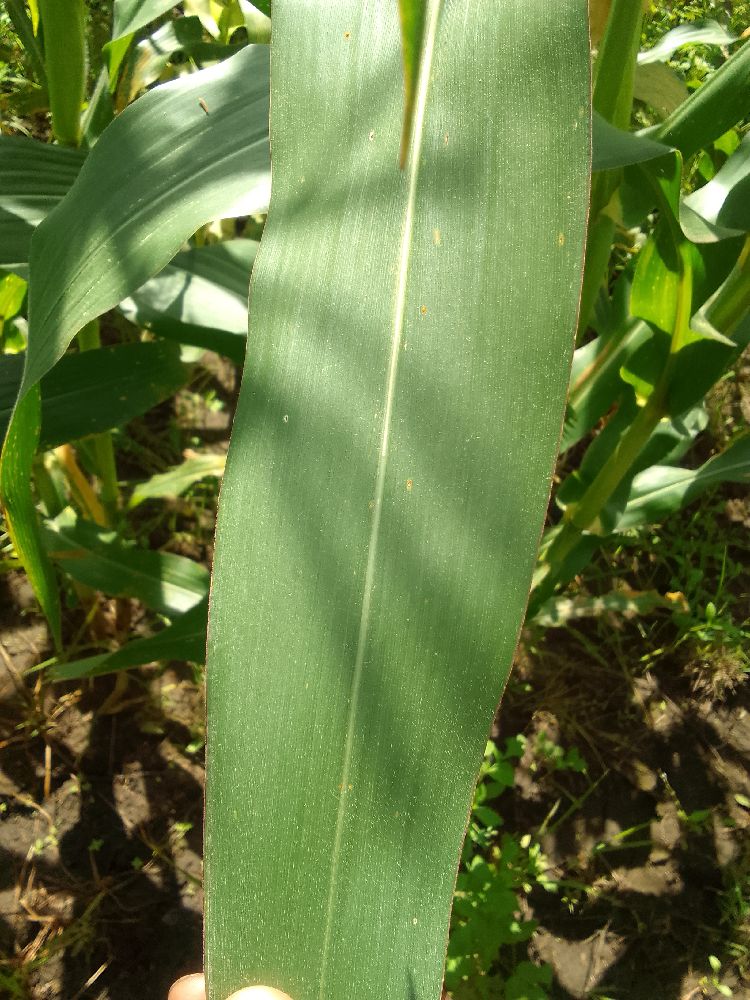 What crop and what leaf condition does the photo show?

maize, healthy
